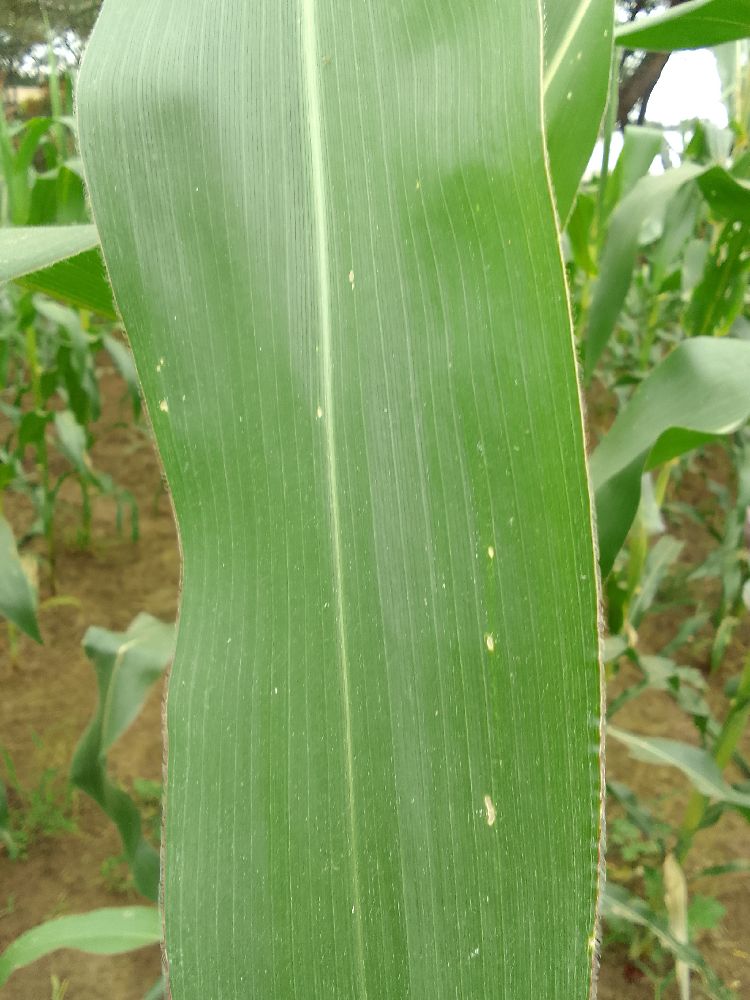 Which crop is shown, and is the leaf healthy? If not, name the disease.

maize, healthy
